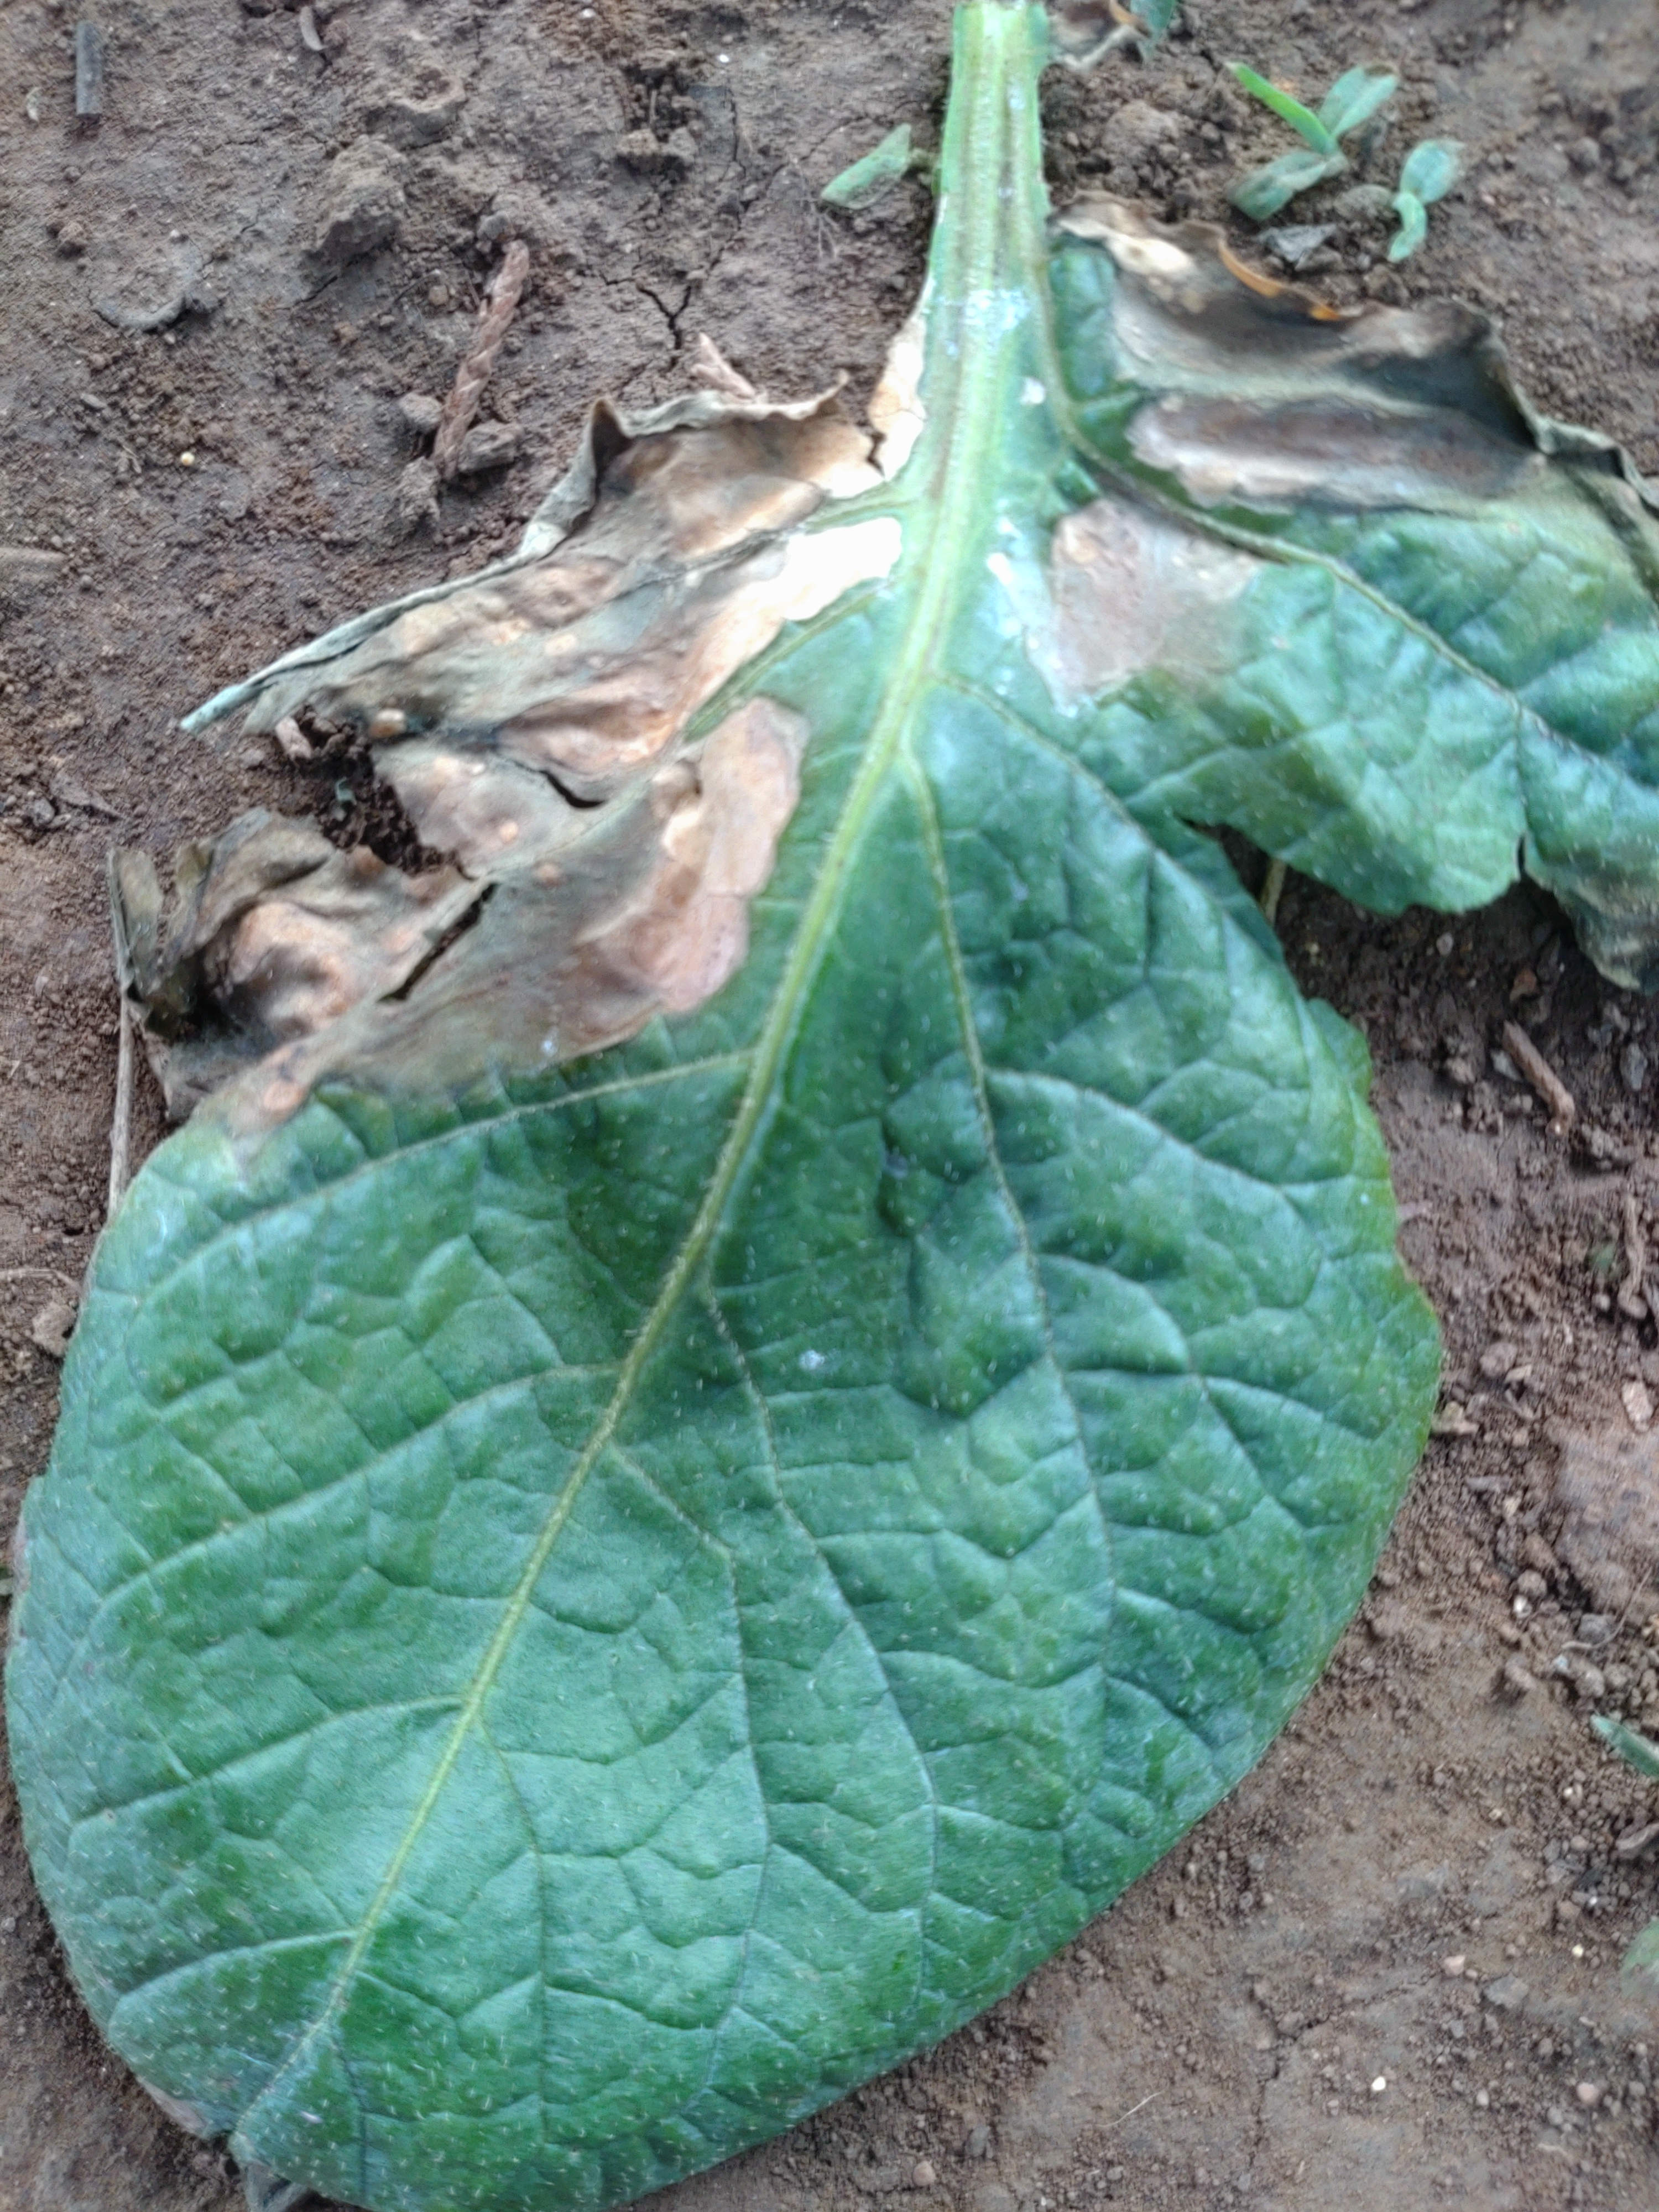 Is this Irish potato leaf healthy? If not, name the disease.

early blight
